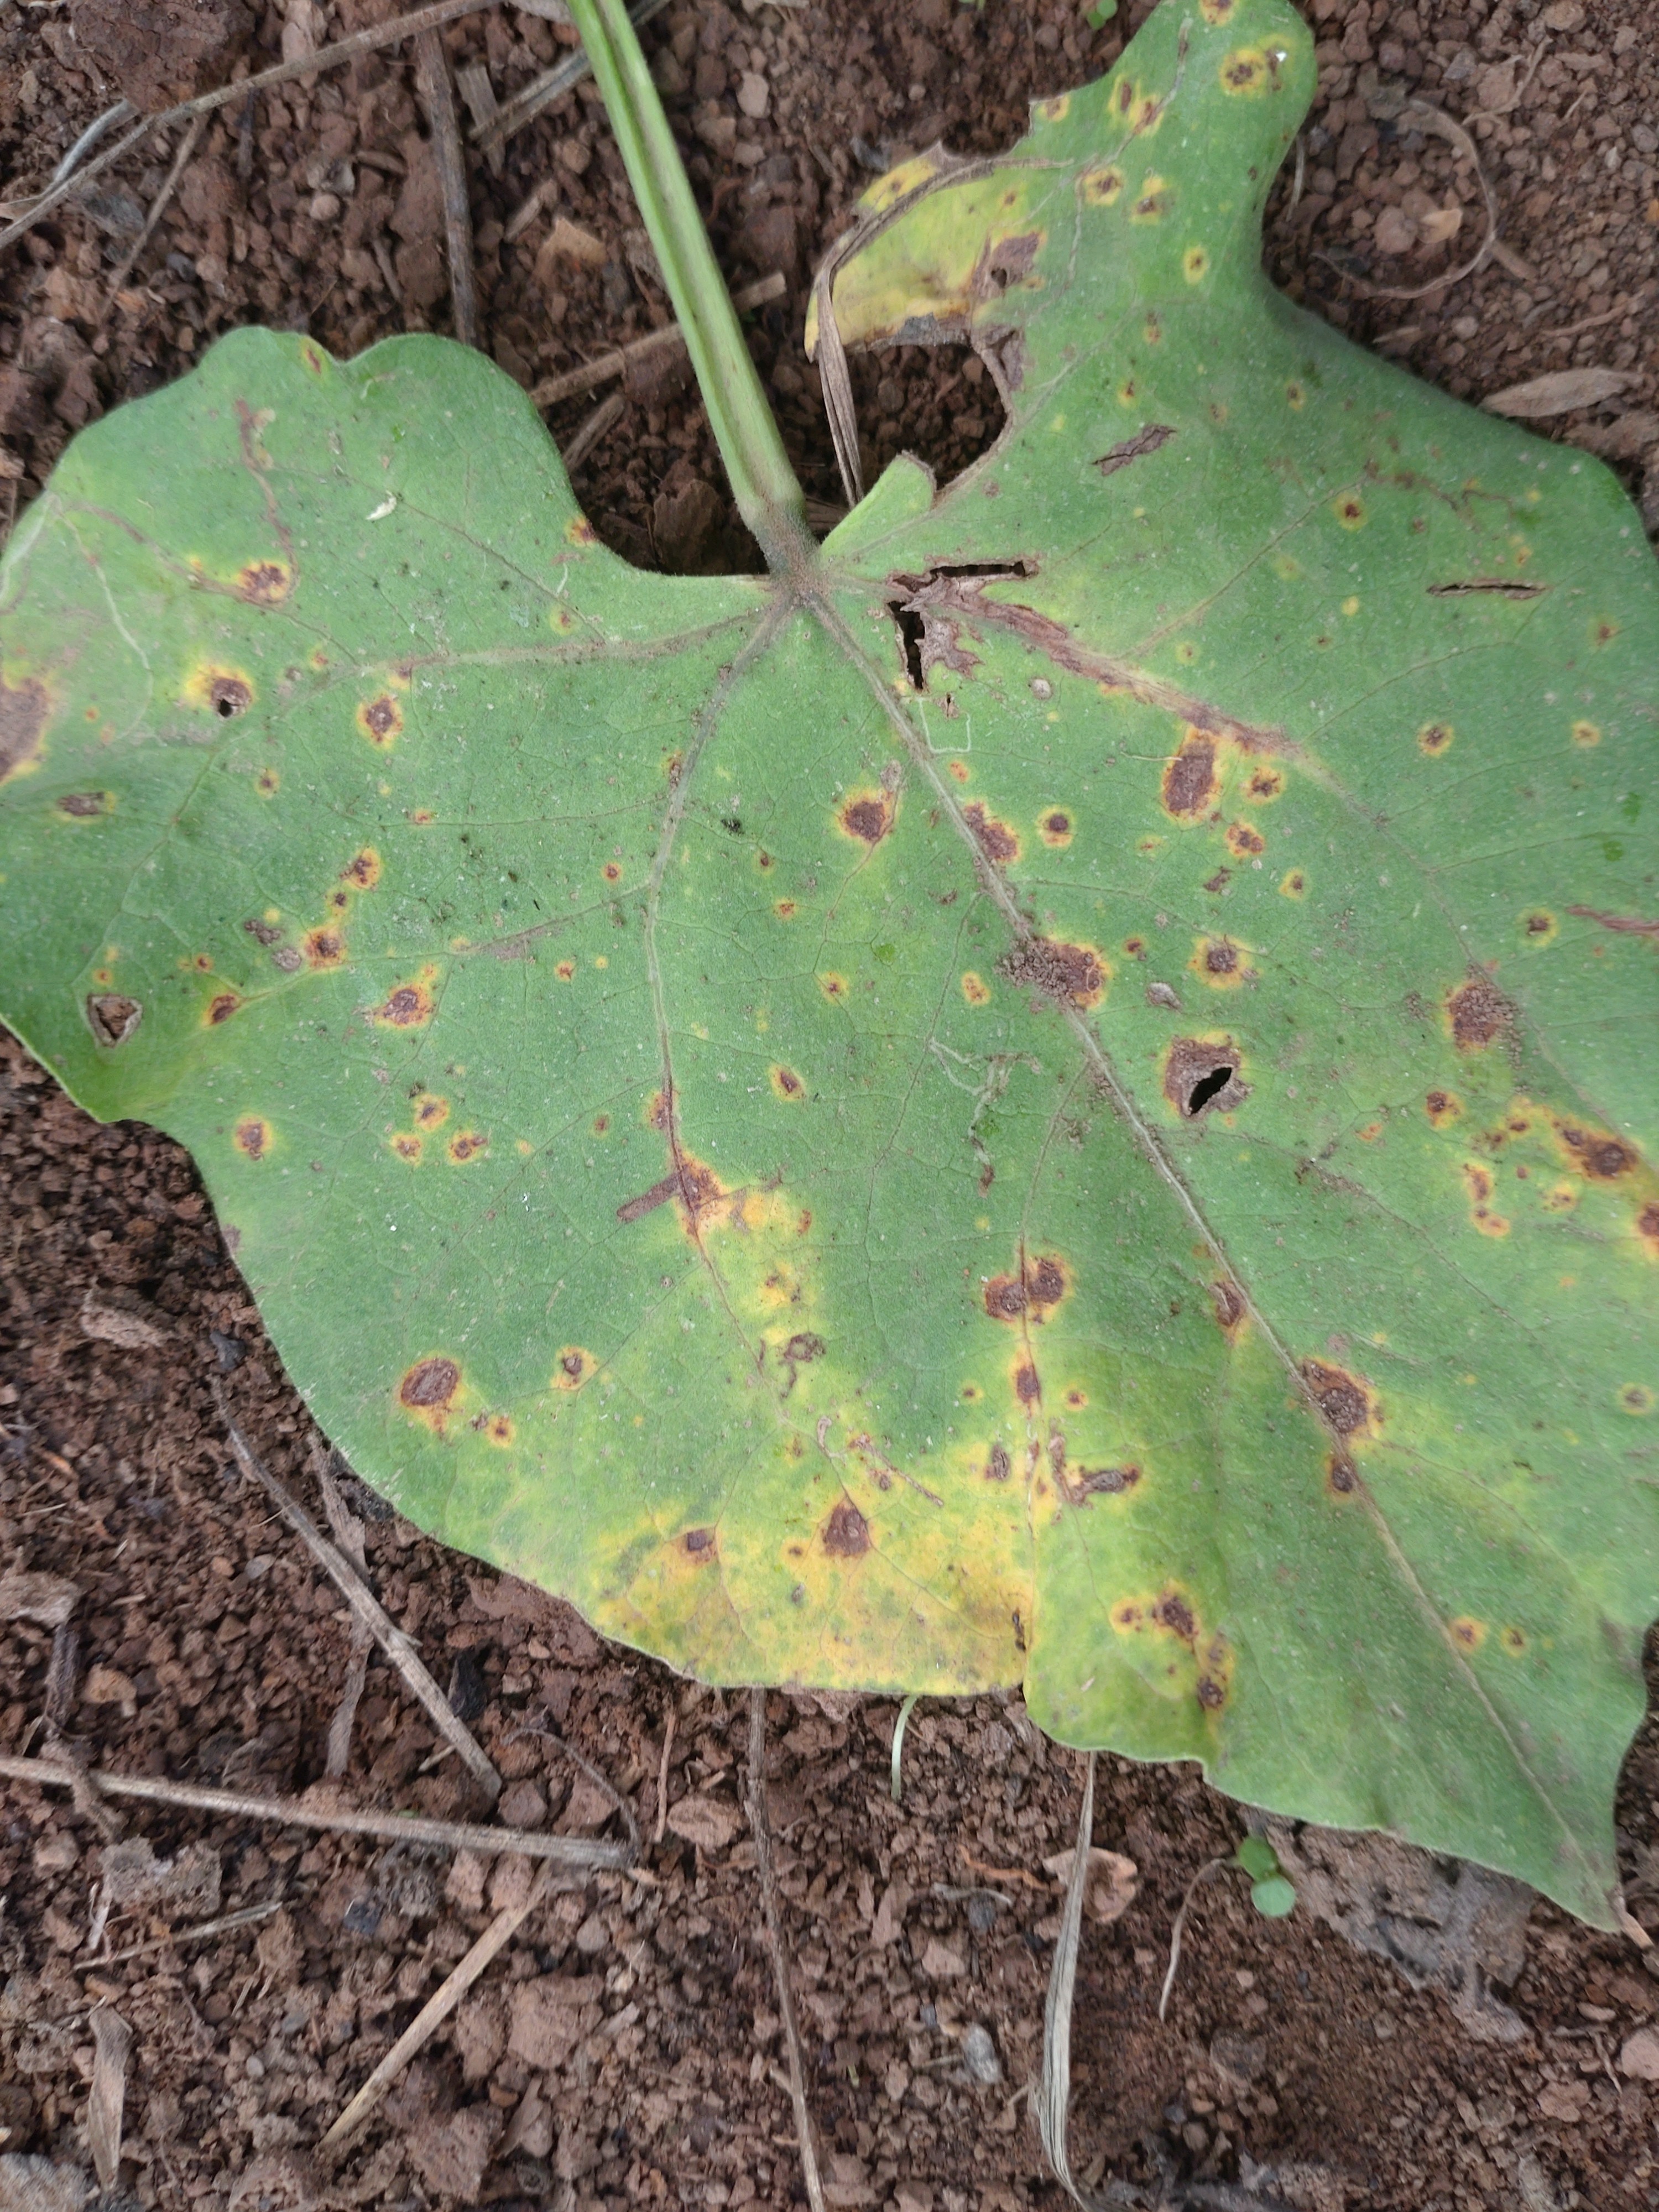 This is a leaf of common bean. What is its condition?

rust
